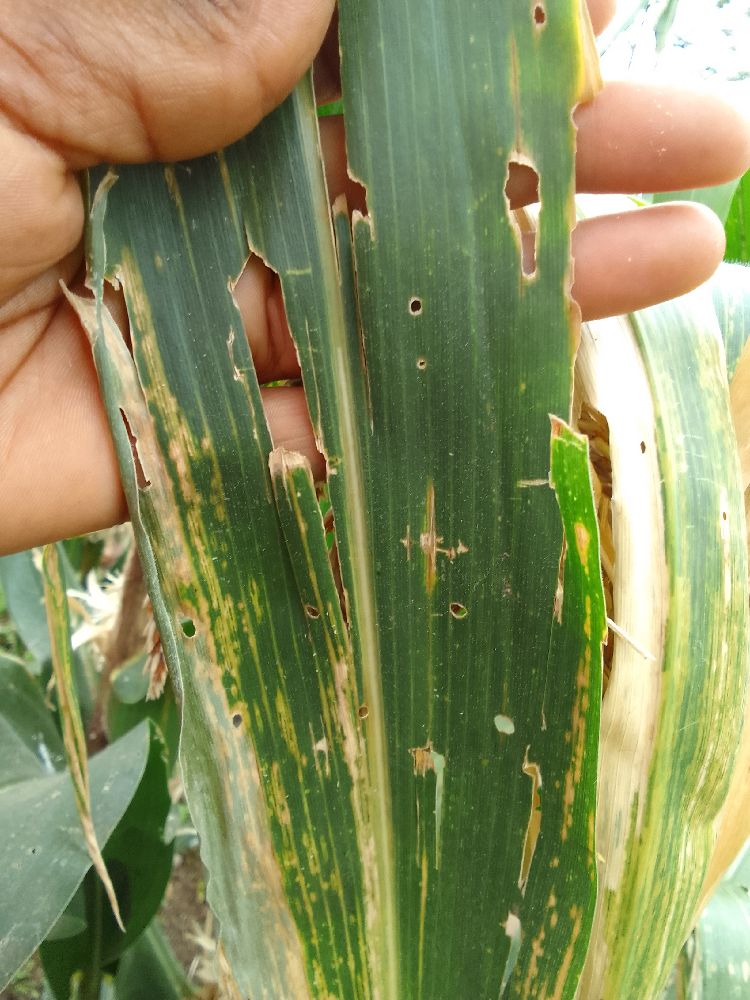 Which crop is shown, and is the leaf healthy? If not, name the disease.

maize, maize lethal necrosis
